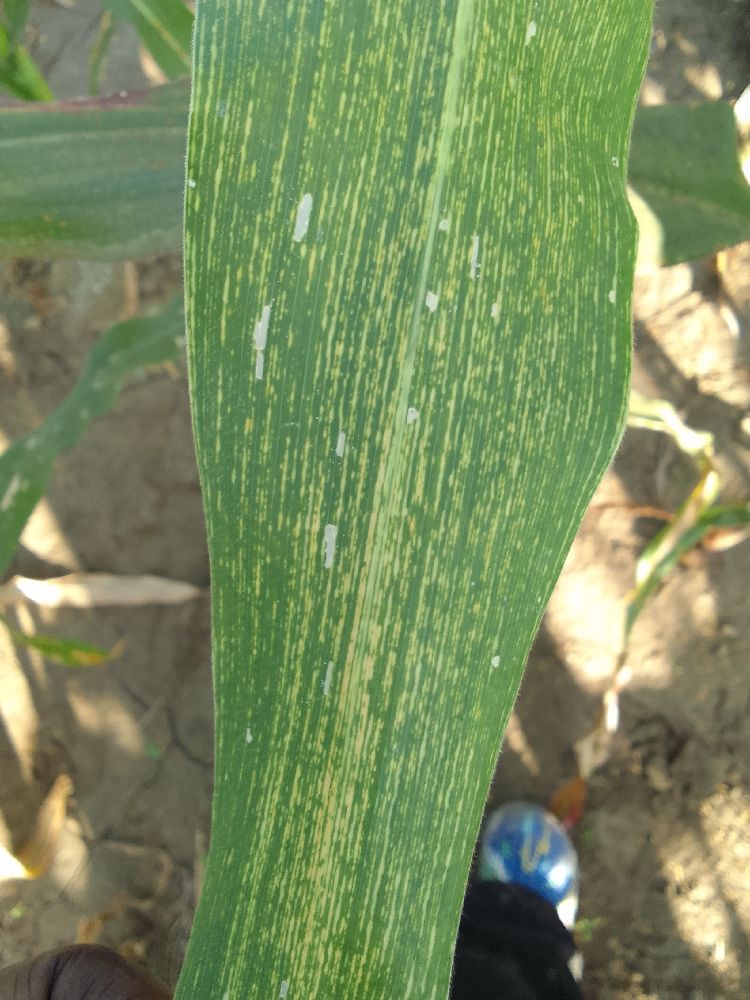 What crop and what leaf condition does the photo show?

maize, maize streak virus
